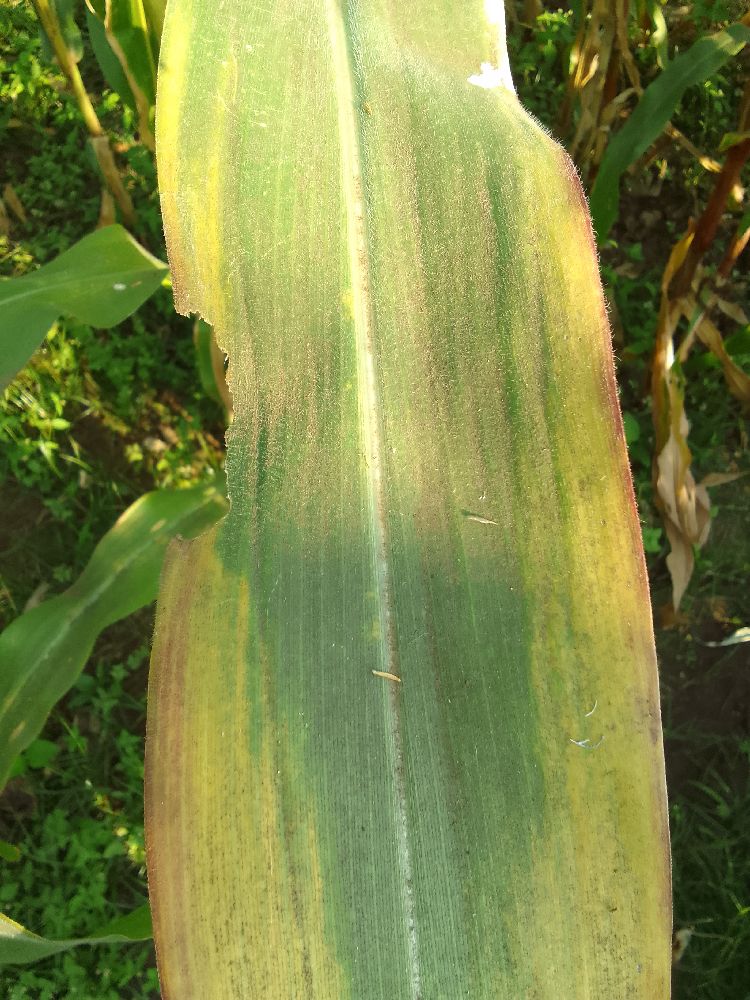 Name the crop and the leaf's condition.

maize, maize lethal necrosis
